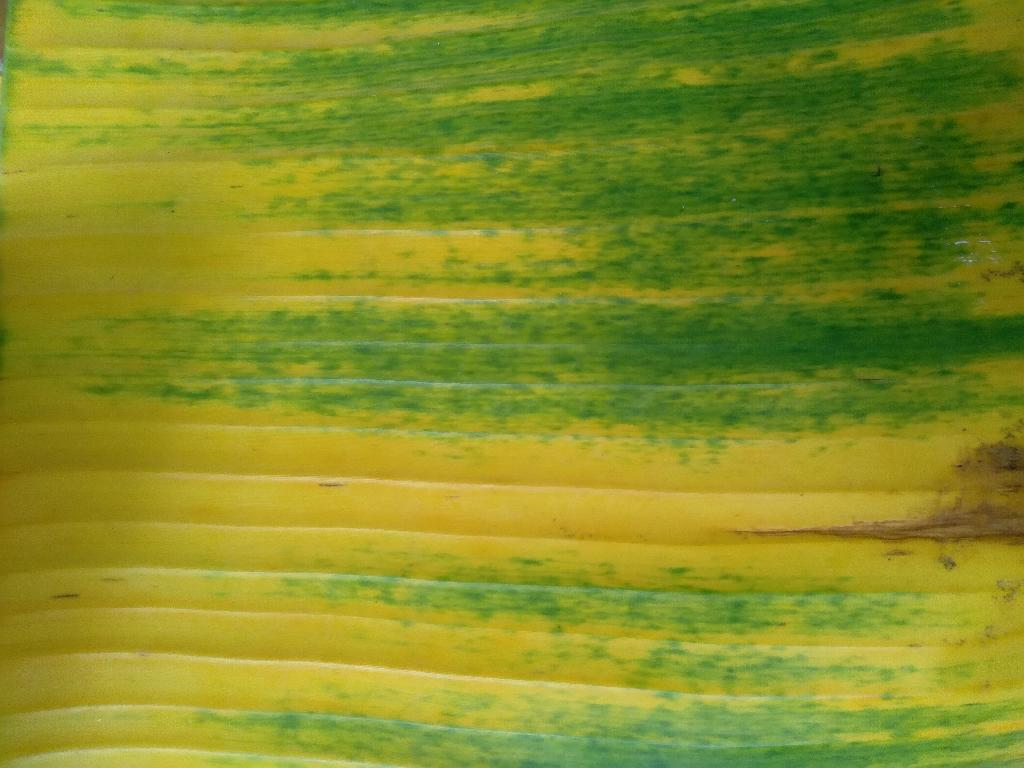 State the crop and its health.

banana, fusarium wilt race 1
